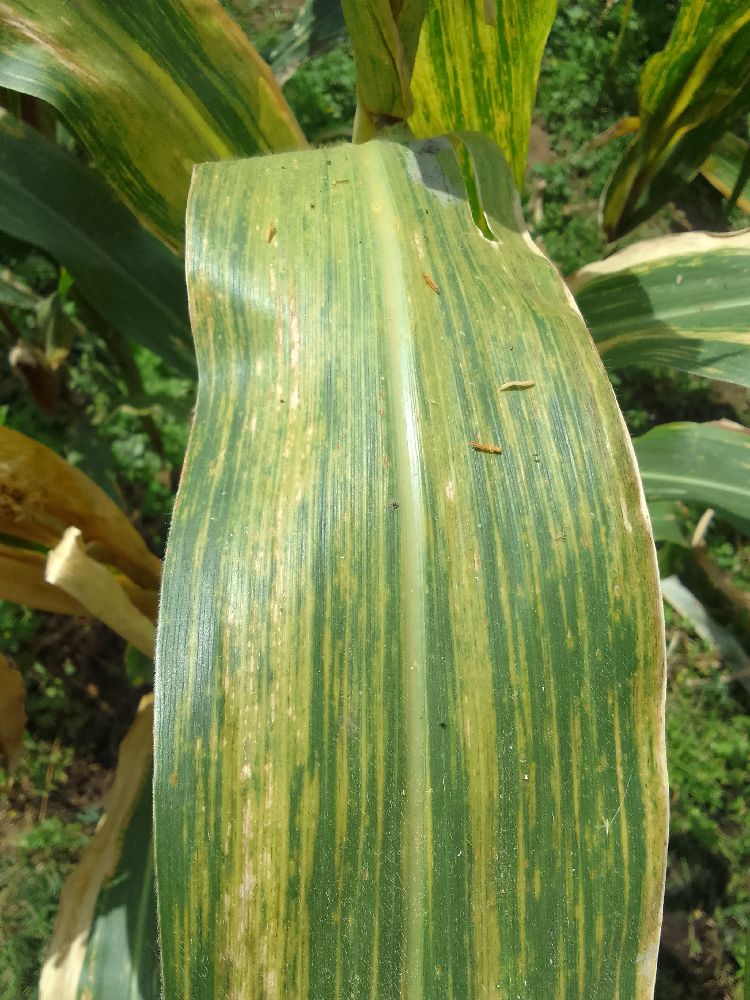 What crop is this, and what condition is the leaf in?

maize, maize lethal necrosis
